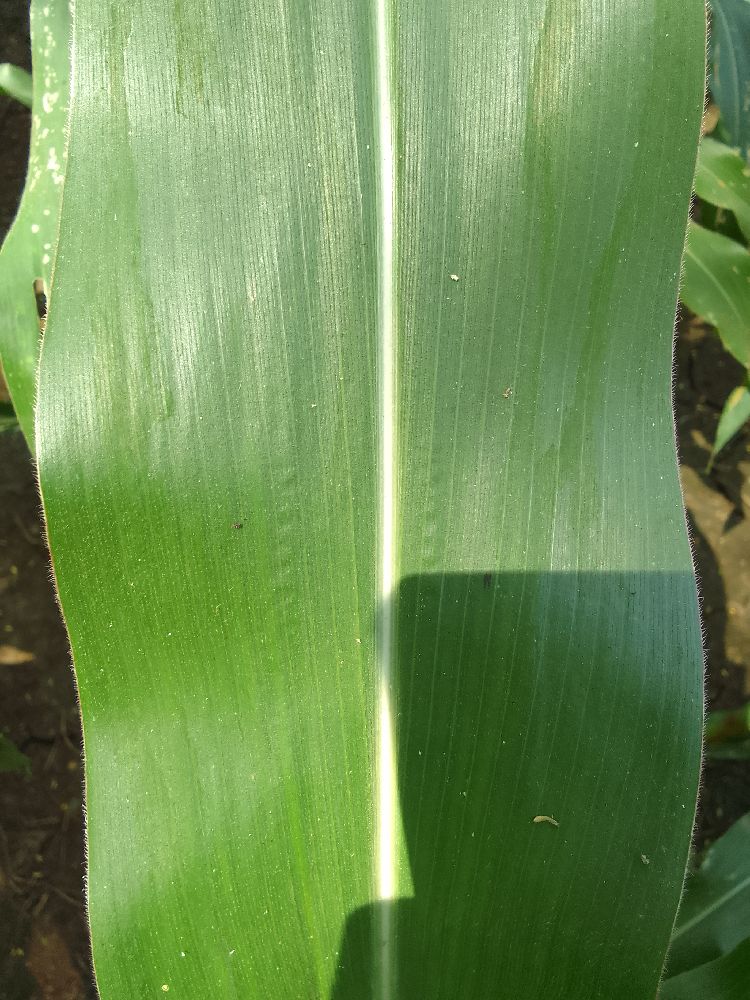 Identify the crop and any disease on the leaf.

maize, healthy
